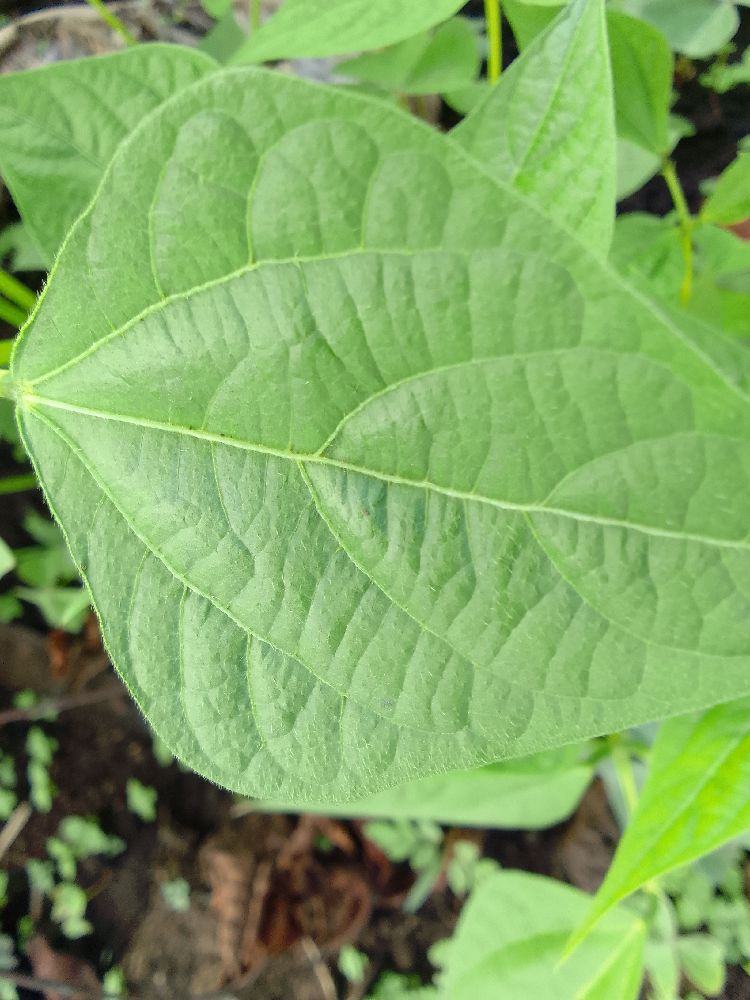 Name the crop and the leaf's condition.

common bean, healthy
